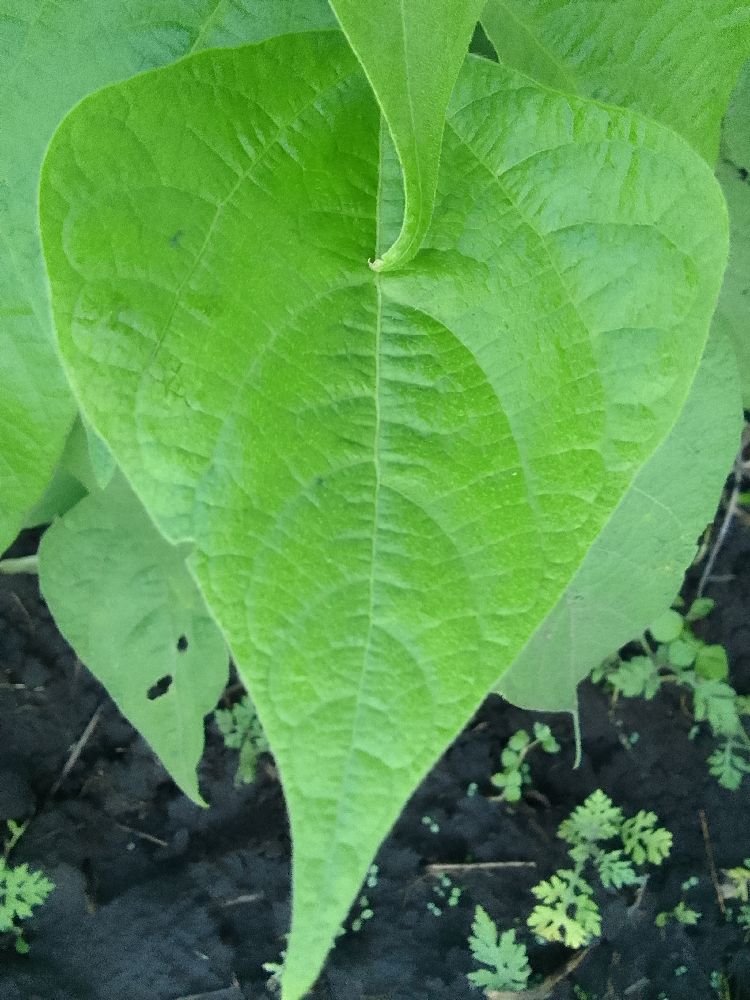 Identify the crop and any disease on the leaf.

common bean, healthy
